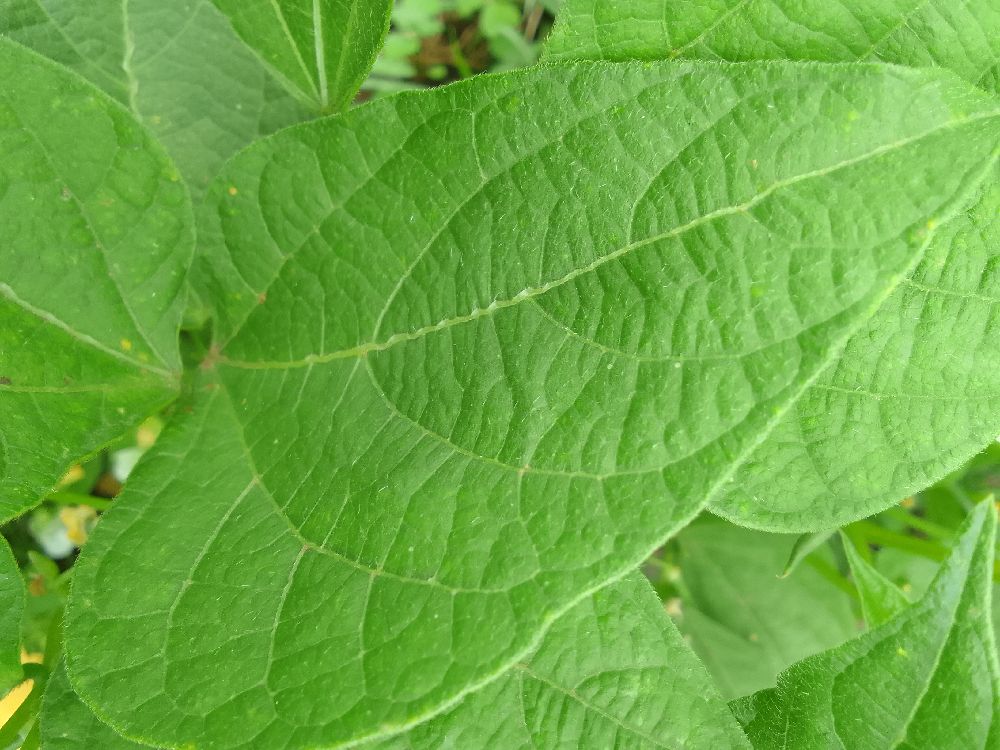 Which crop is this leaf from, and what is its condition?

common bean, healthy
